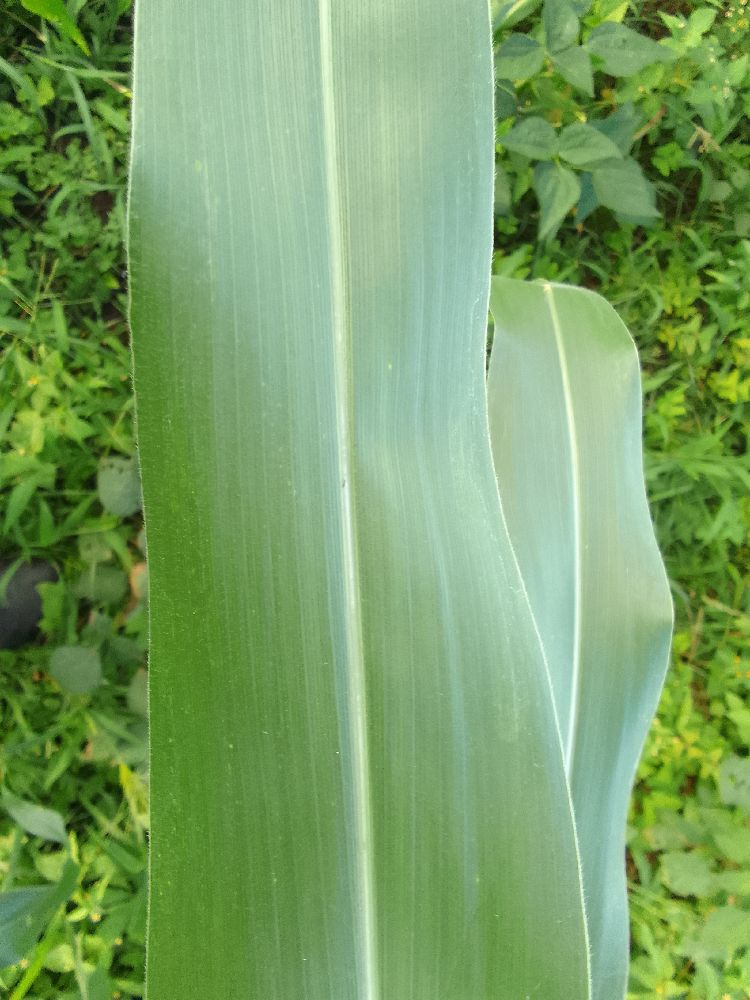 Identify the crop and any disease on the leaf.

maize, healthy
